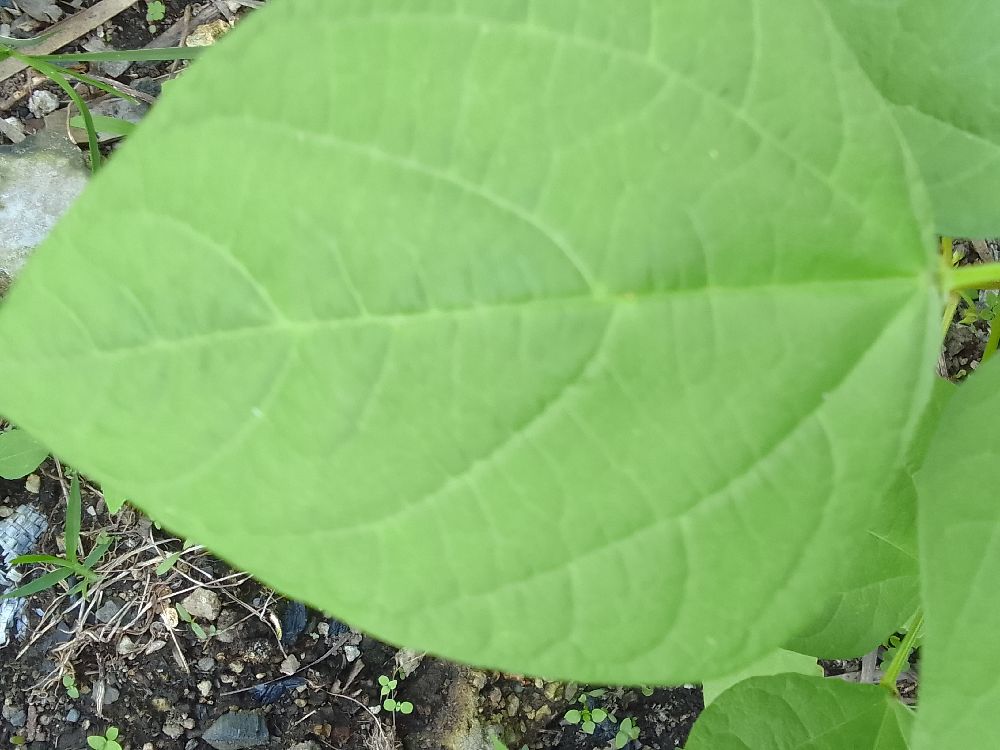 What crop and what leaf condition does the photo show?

common bean, healthy
